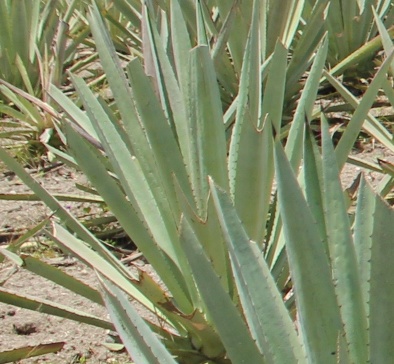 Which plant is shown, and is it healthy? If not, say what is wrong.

agave, healthy
